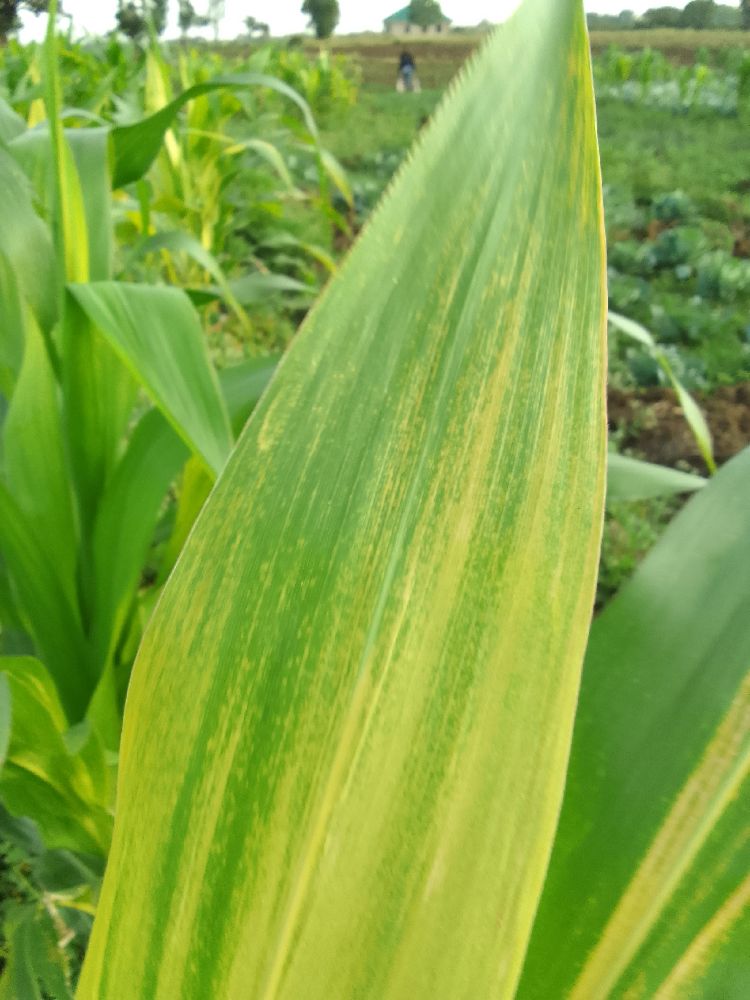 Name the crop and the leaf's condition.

maize, maize lethal necrosis
